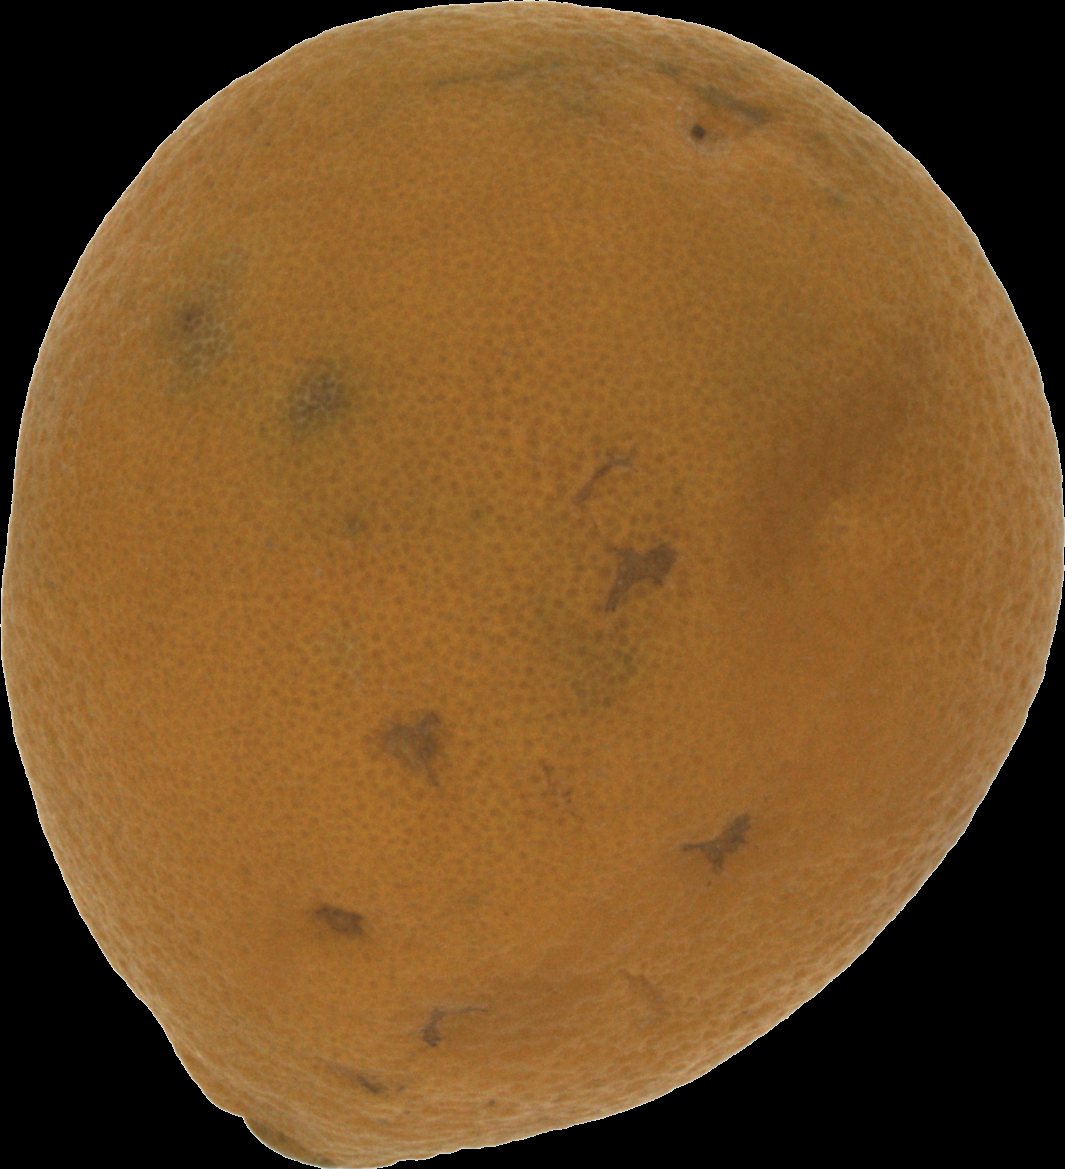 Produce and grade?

orange, bad
